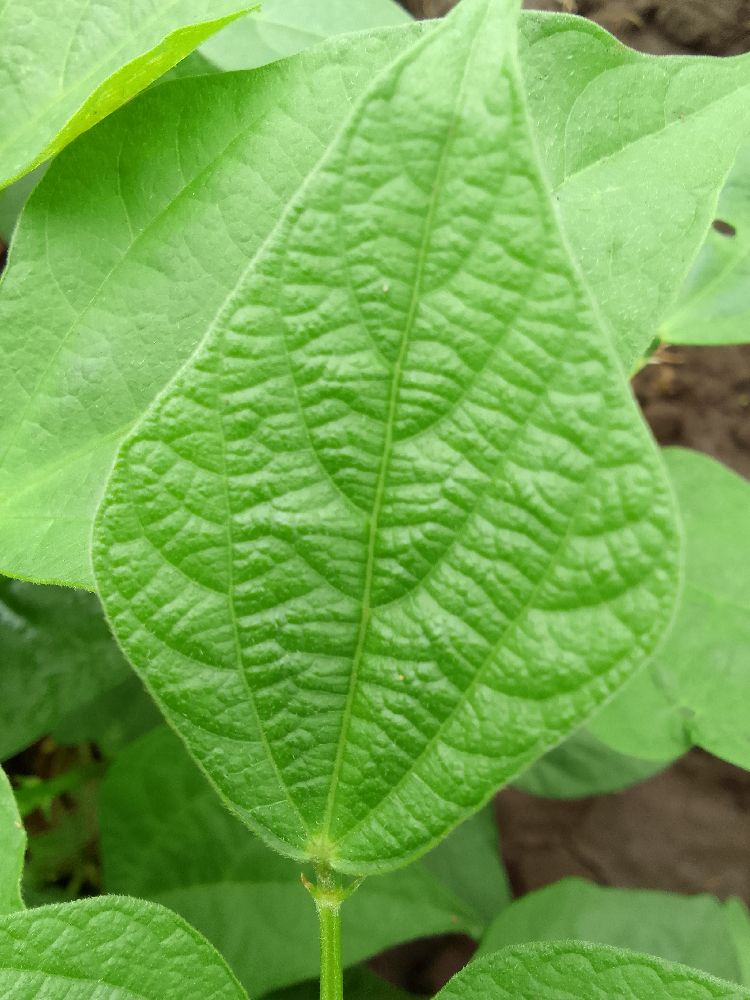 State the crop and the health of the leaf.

common bean, healthy
